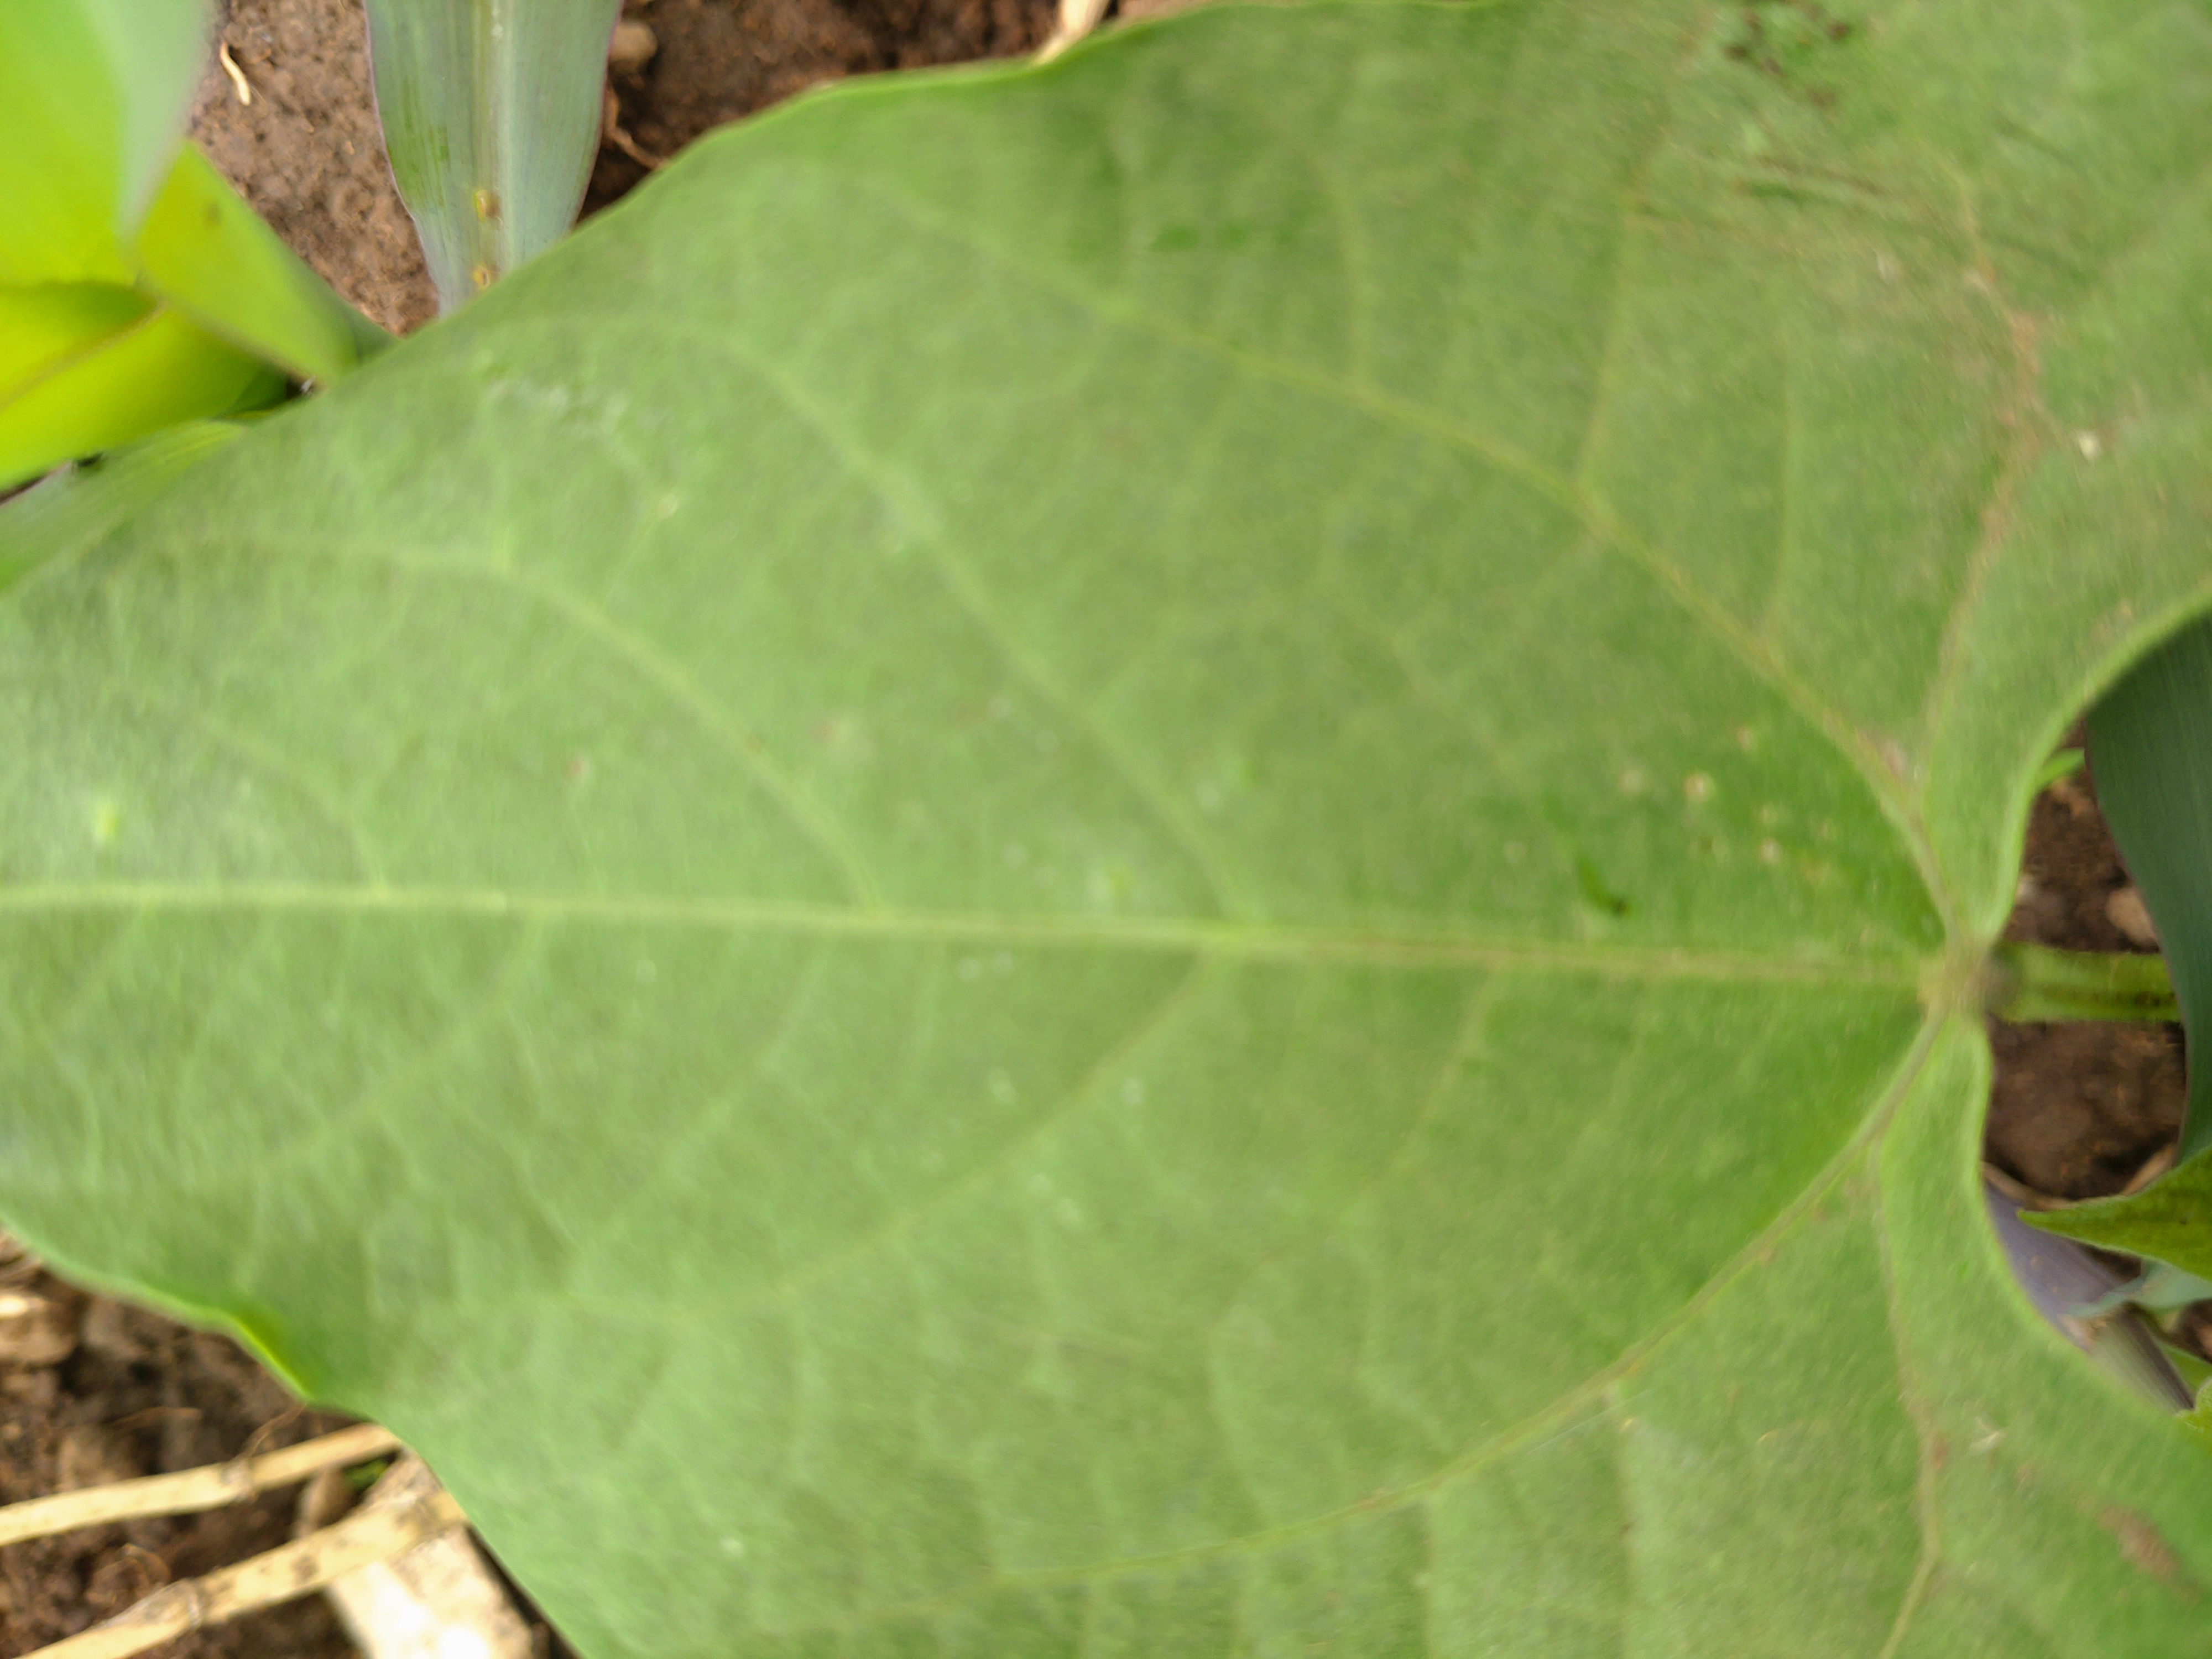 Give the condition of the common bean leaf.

healthy
